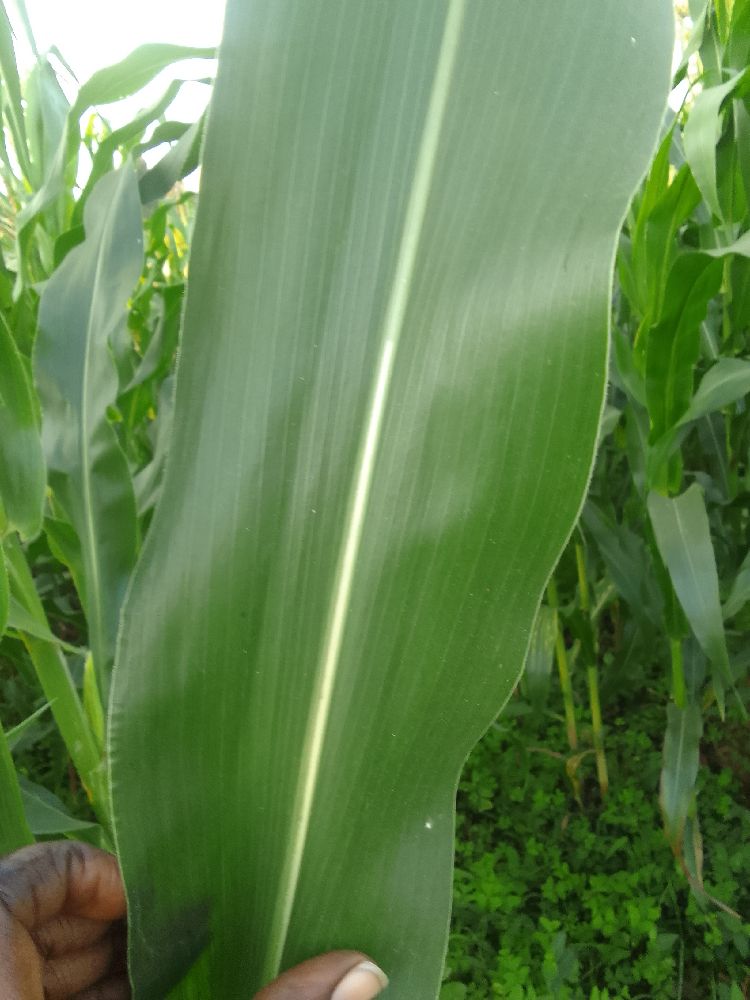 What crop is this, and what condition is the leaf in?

maize, healthy
